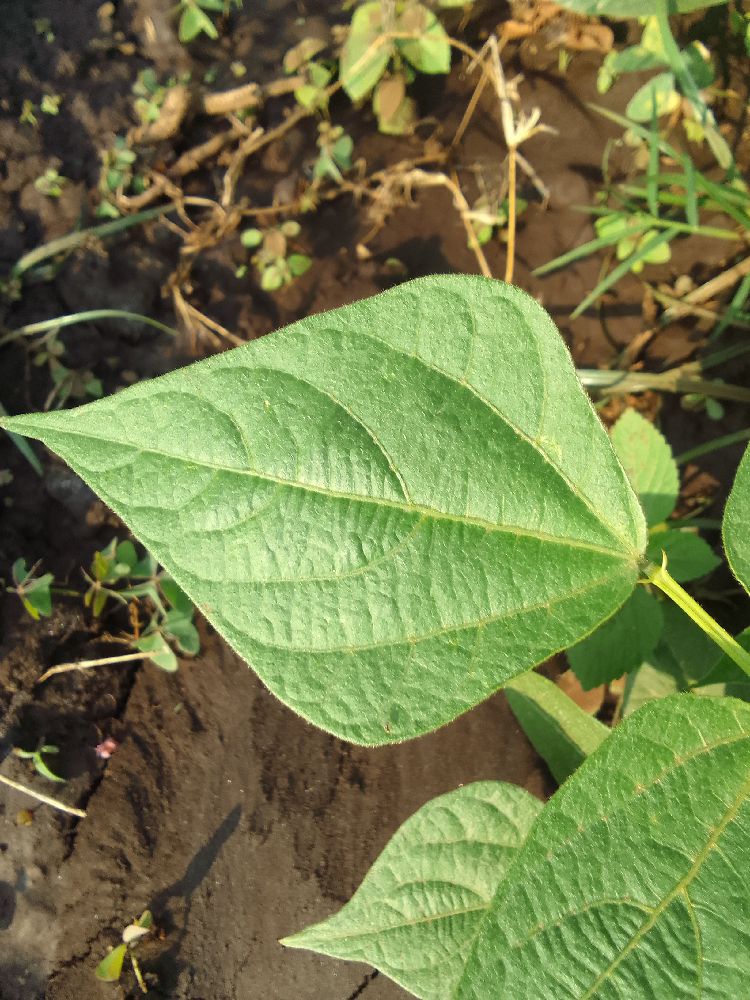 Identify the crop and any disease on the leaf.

common bean, healthy
